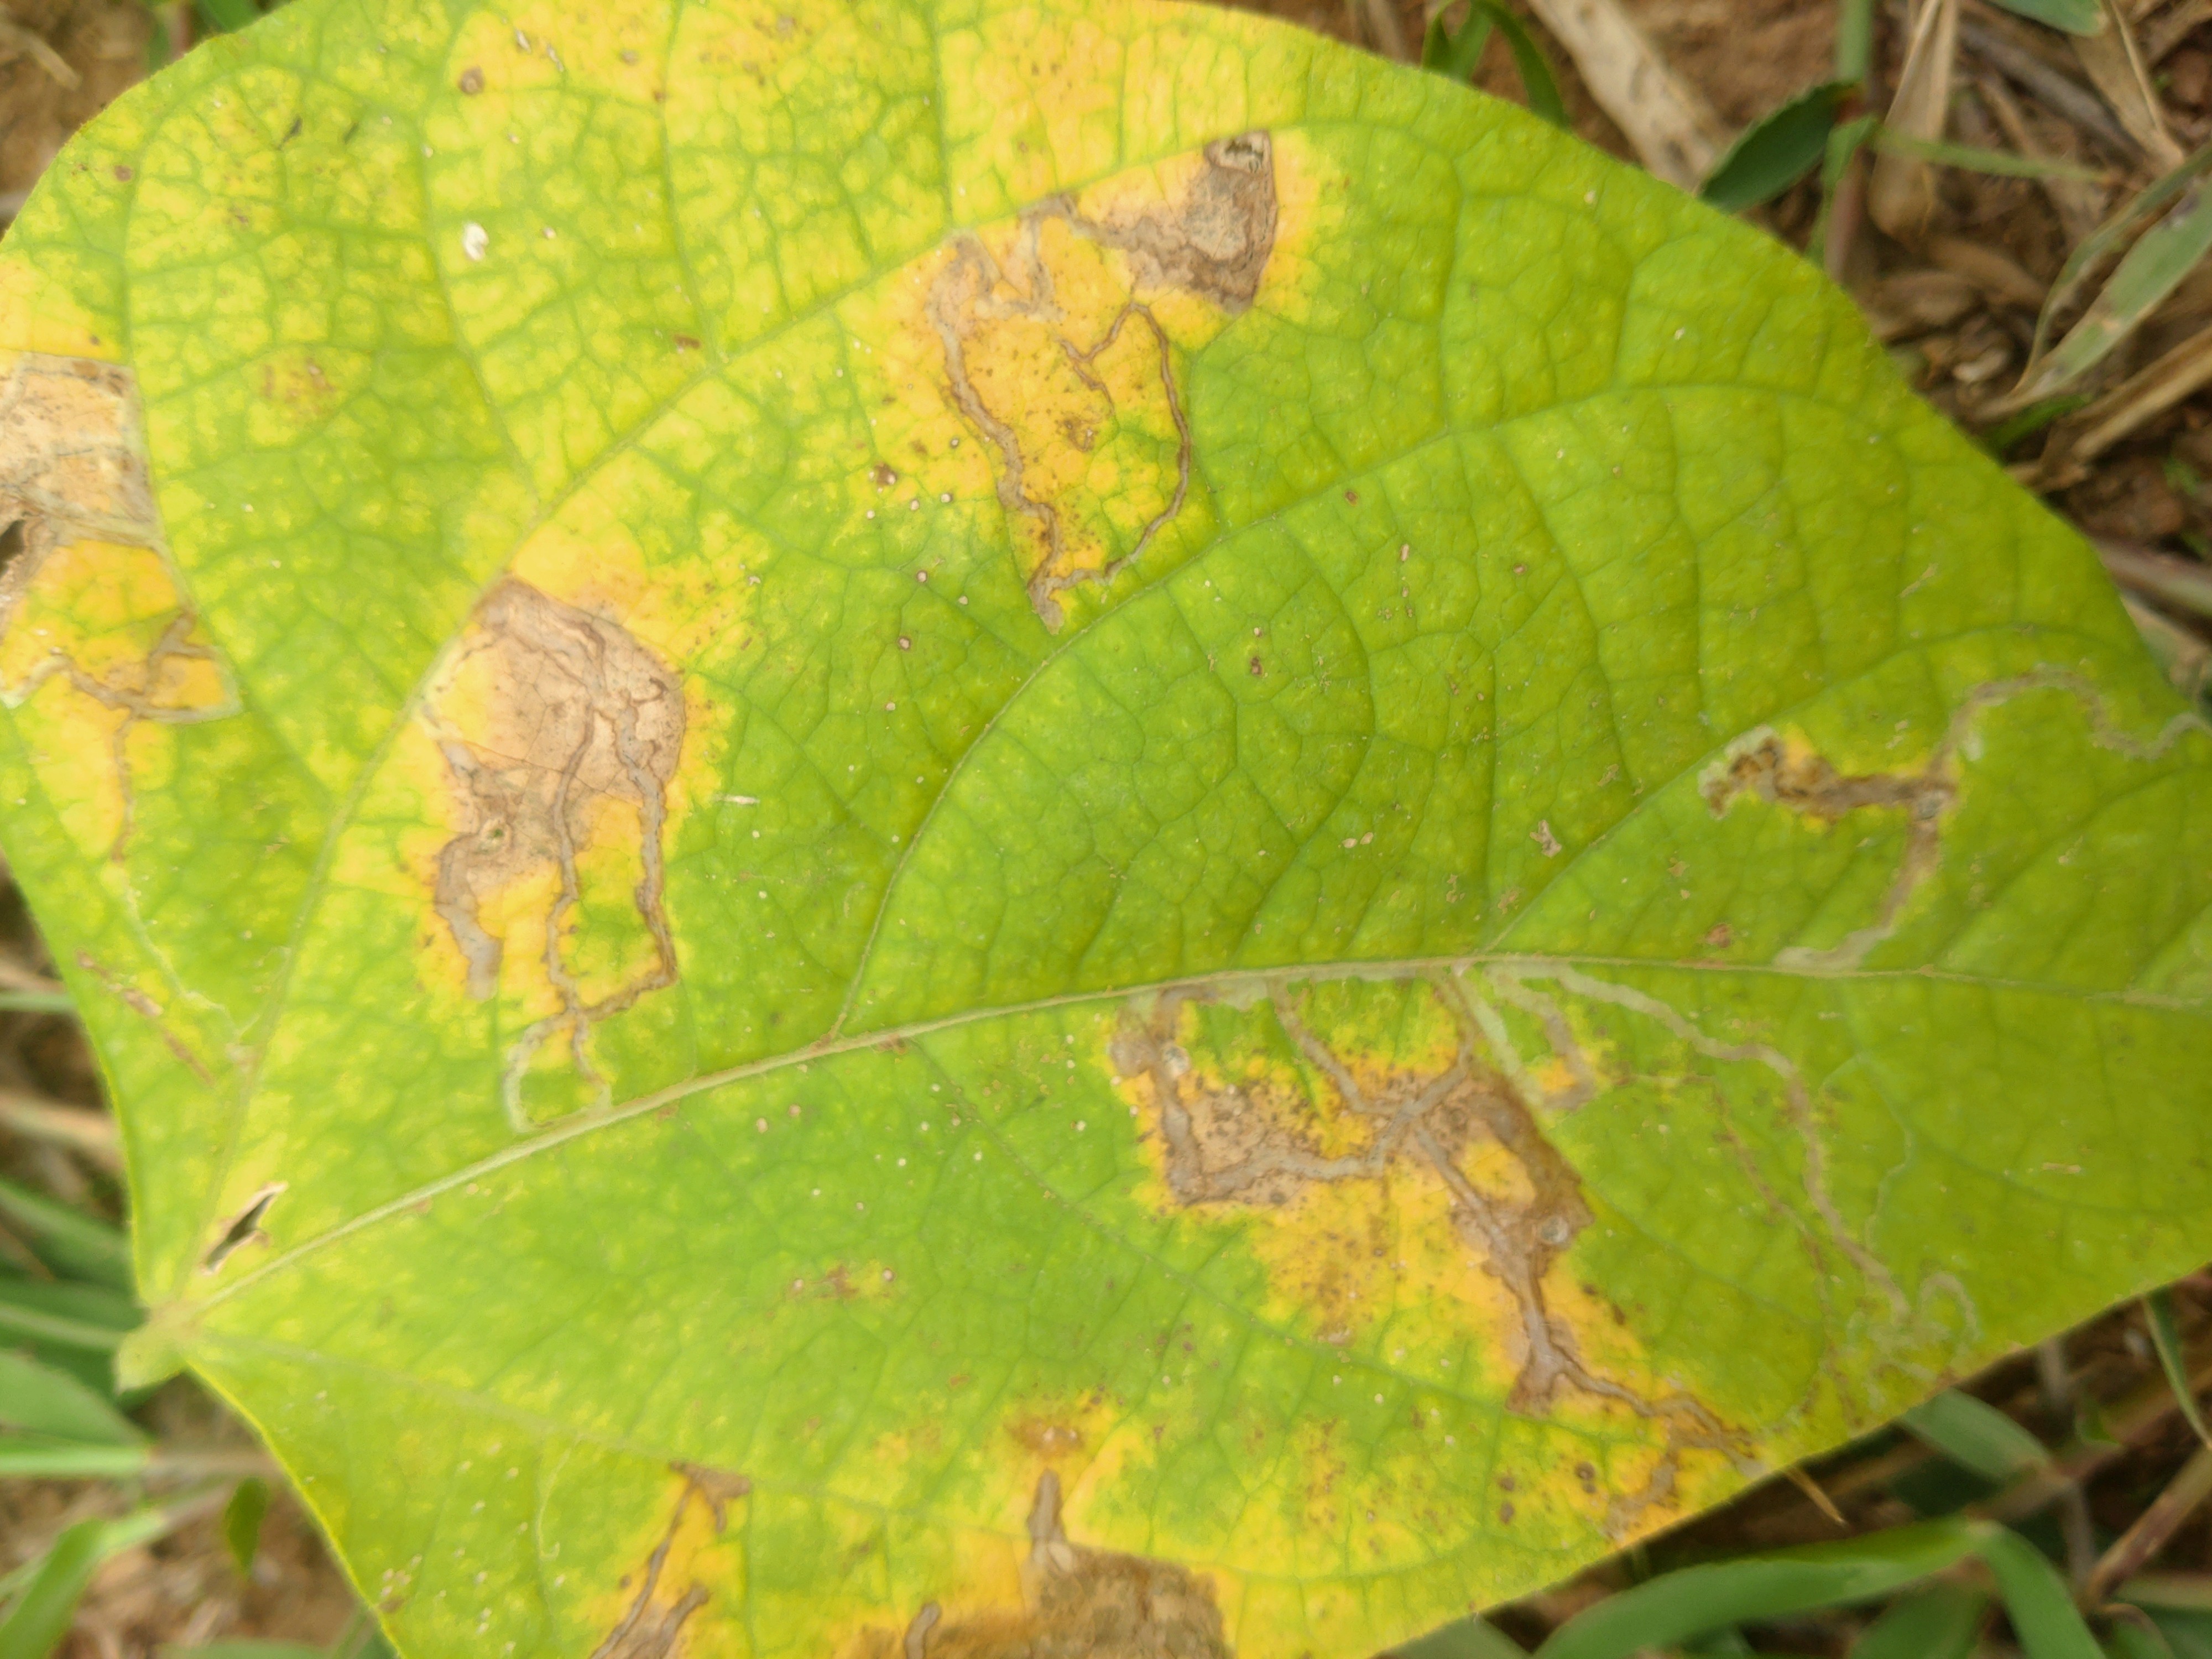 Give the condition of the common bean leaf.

rust
